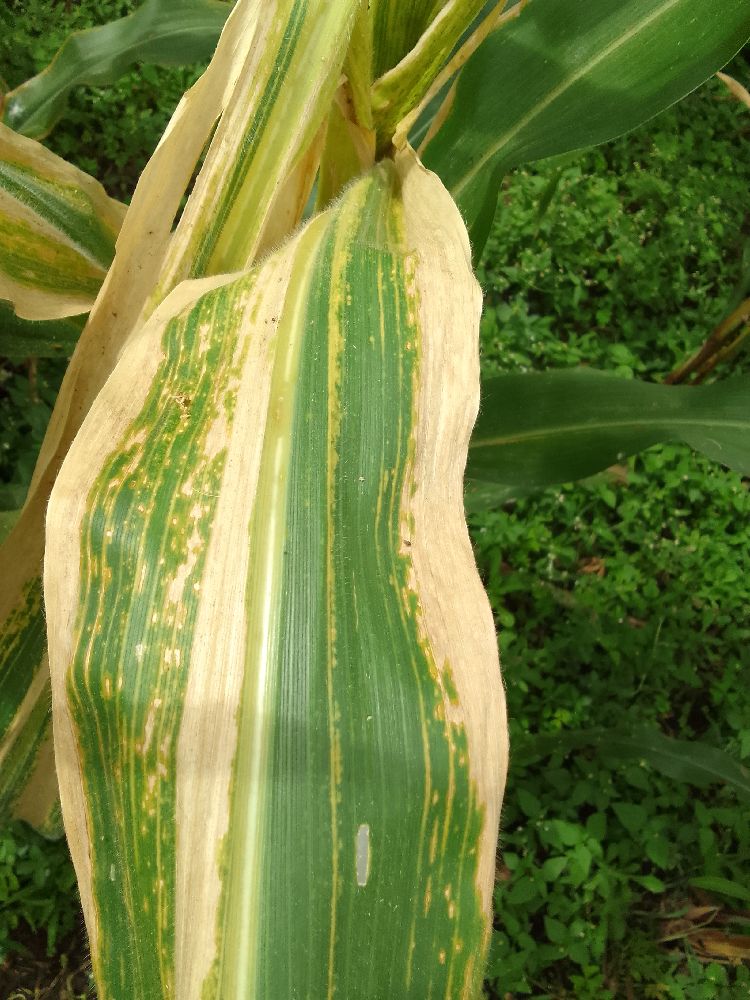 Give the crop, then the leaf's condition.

maize, maize lethal necrosis
